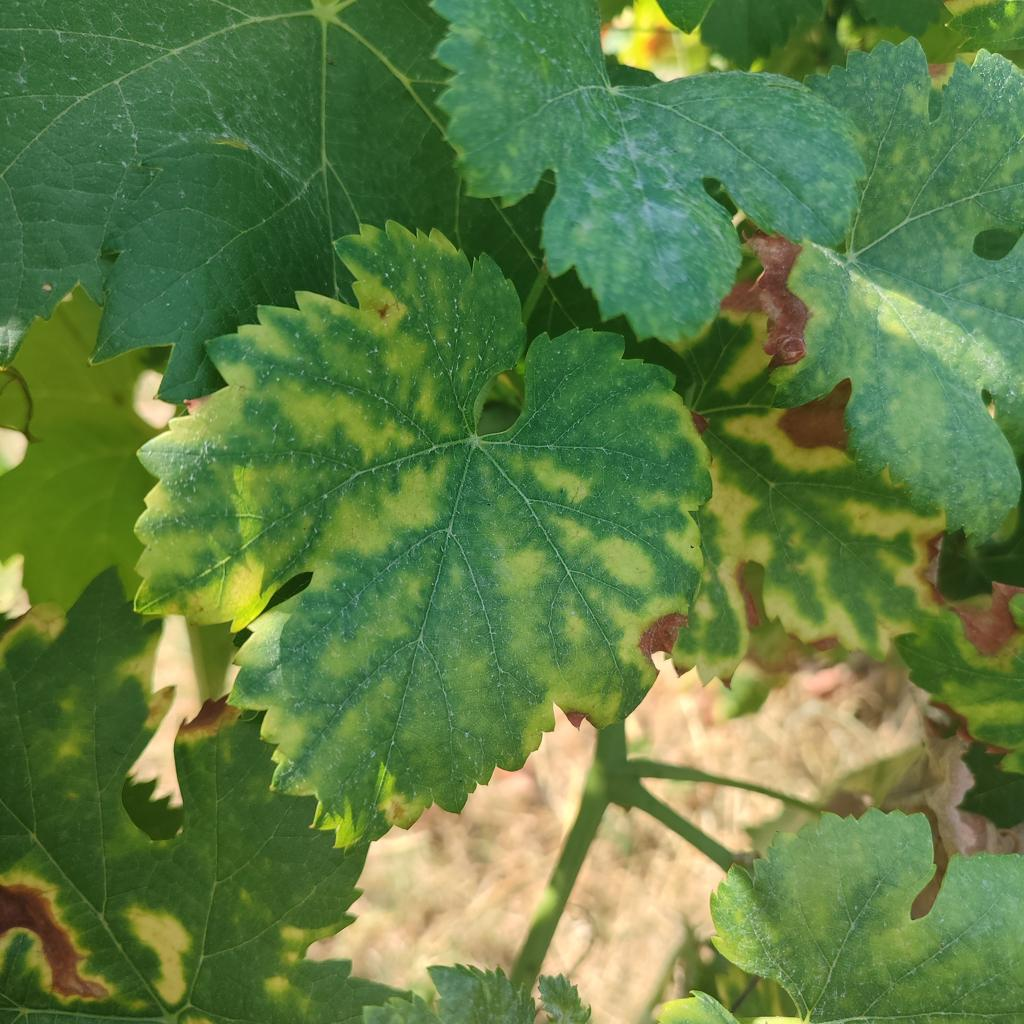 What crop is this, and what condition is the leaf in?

grapevine, esca complex
